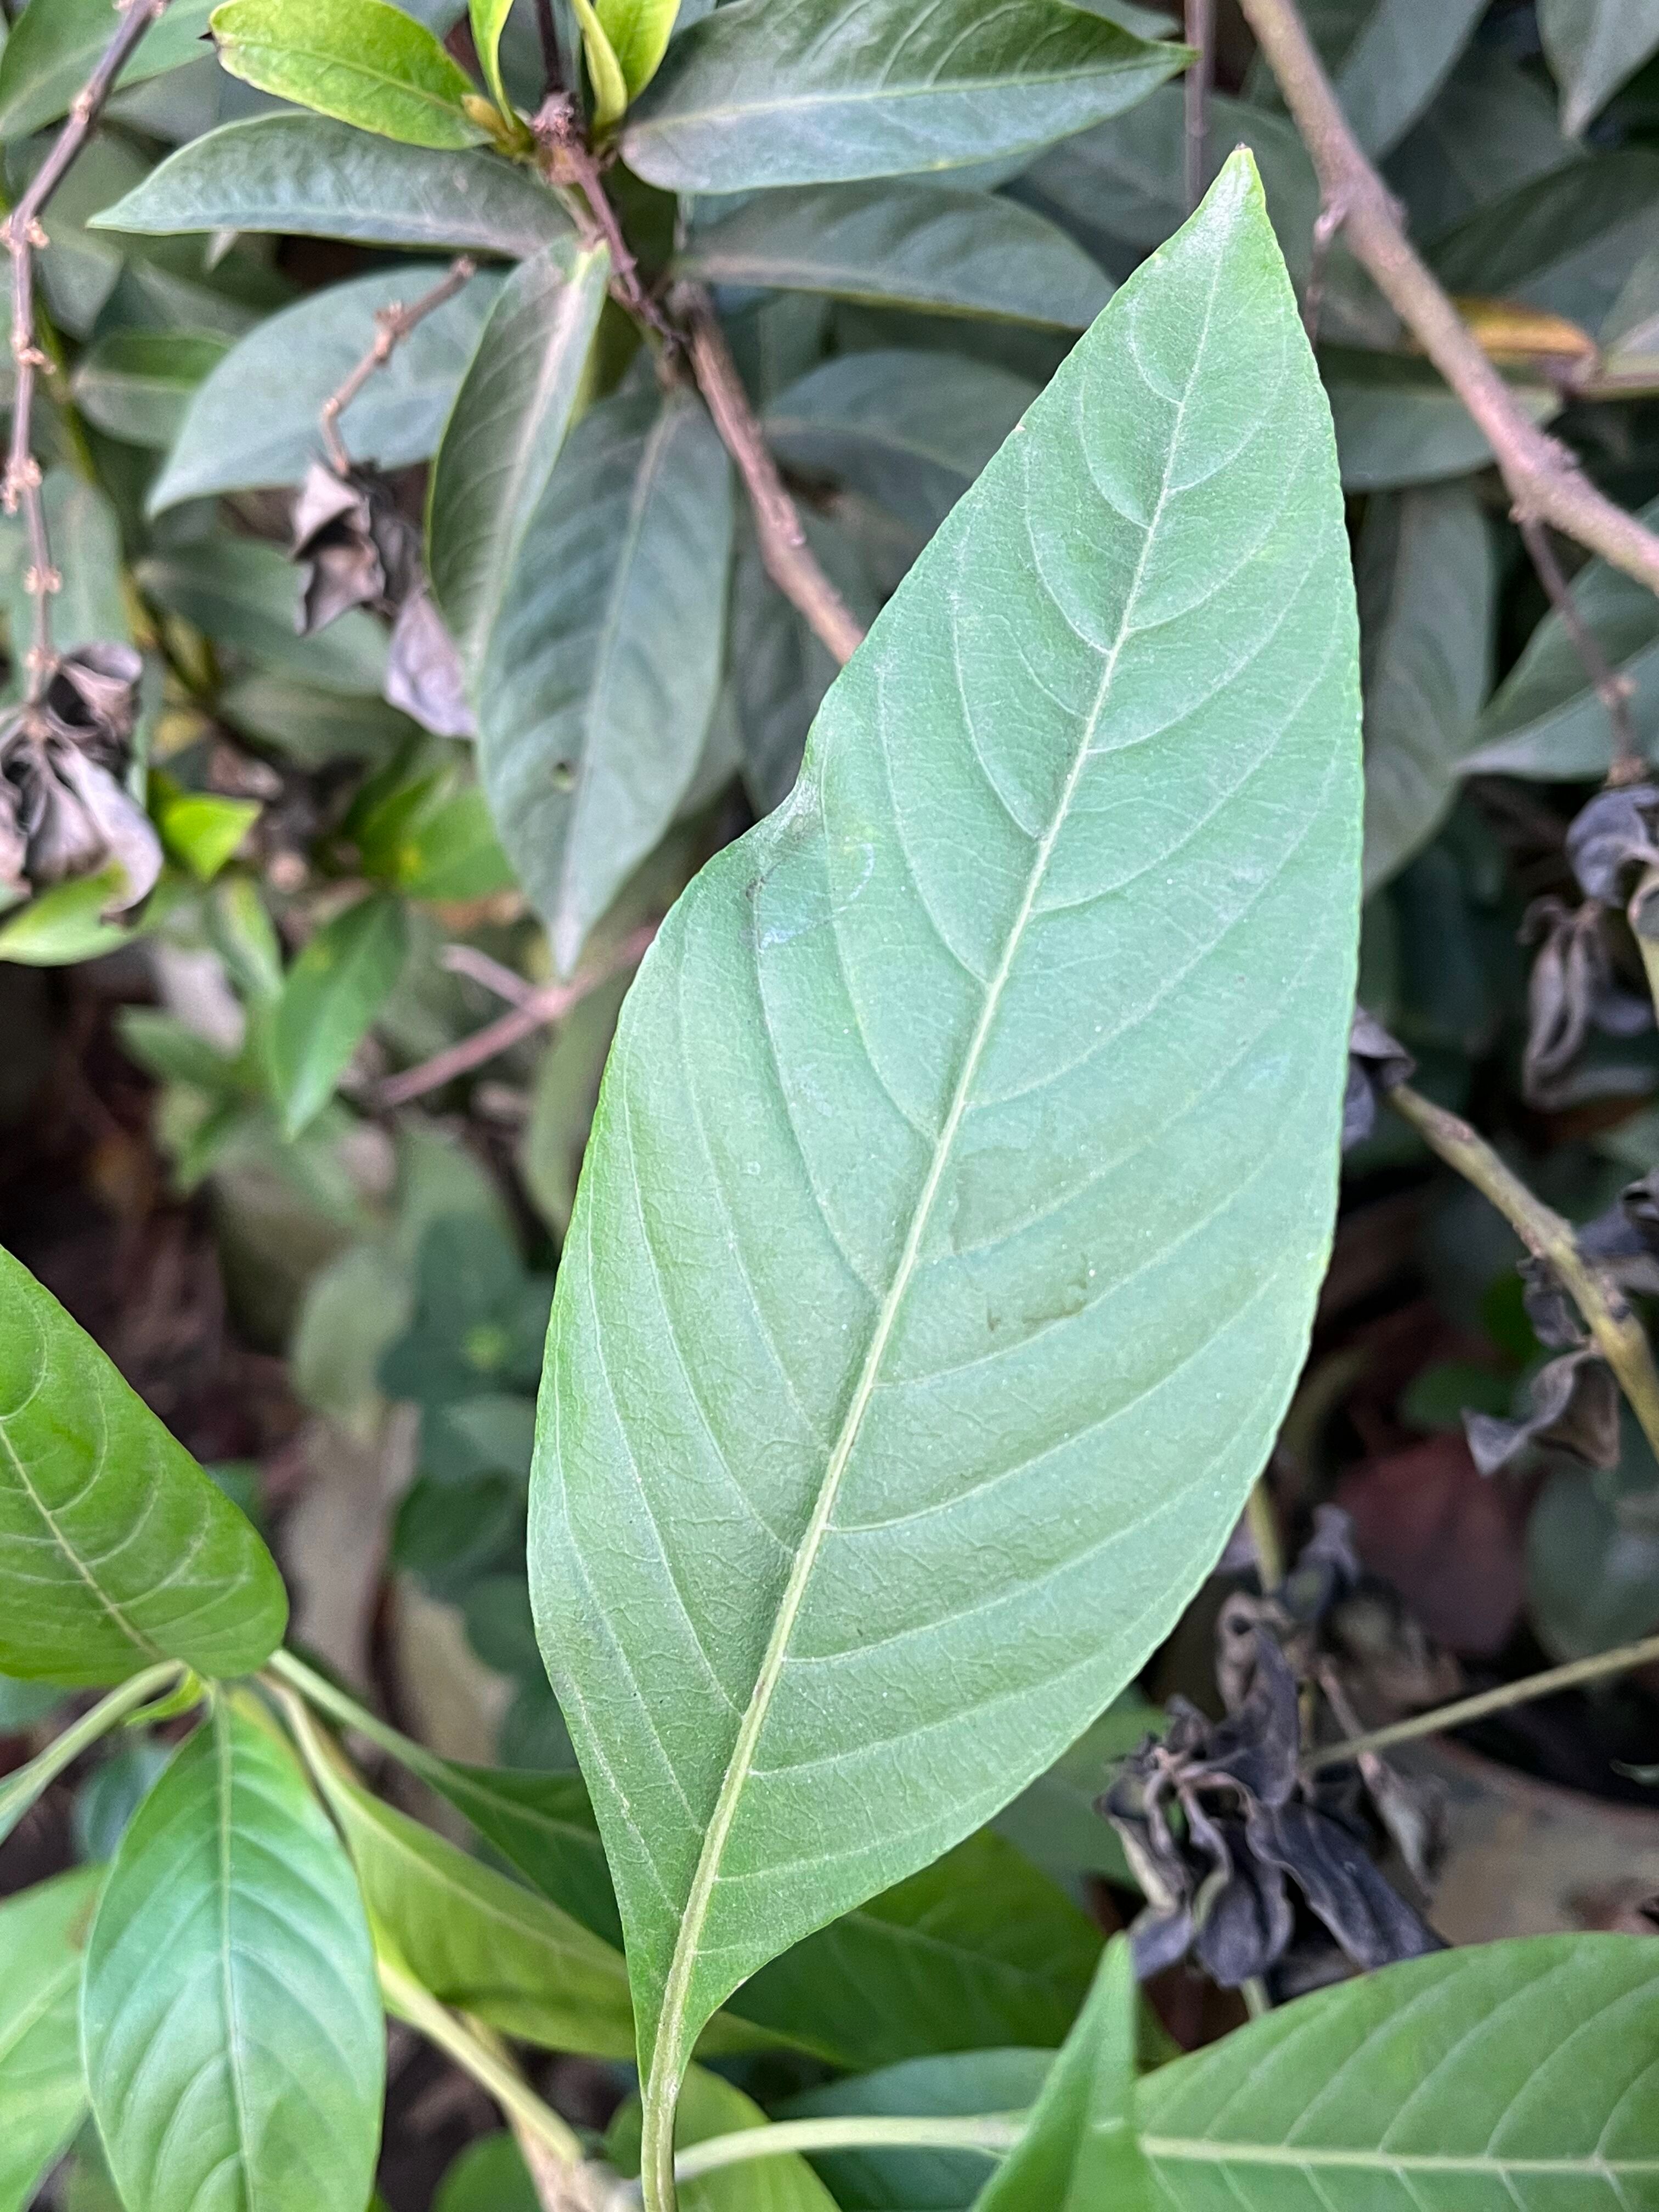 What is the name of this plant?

vasaka
